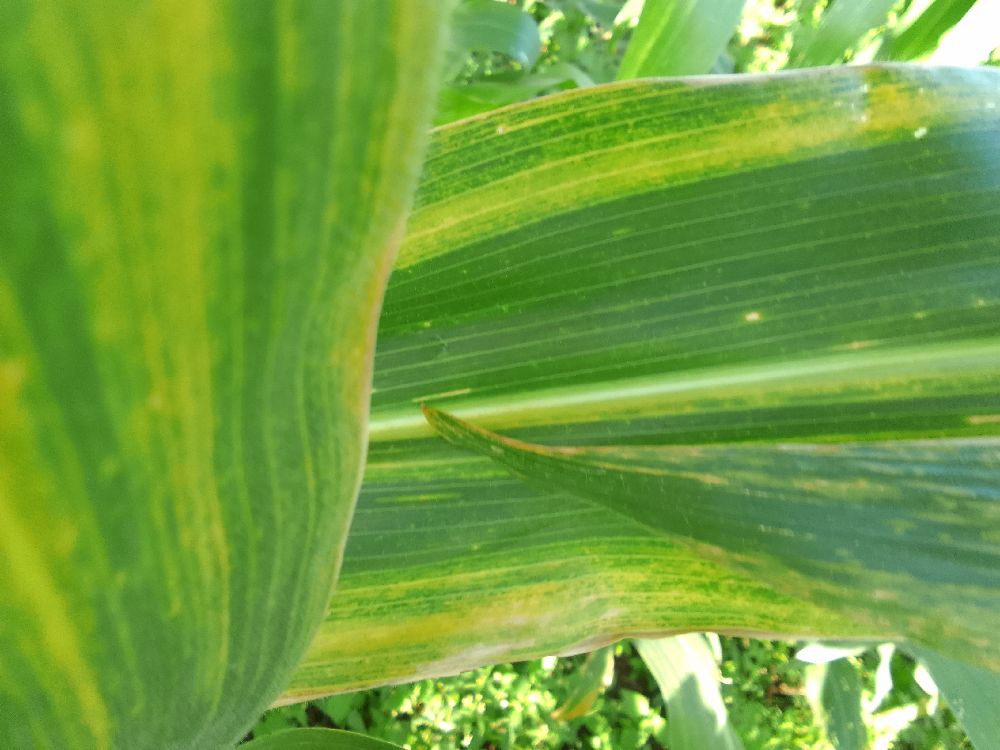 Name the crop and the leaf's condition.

maize, maize lethal necrosis
